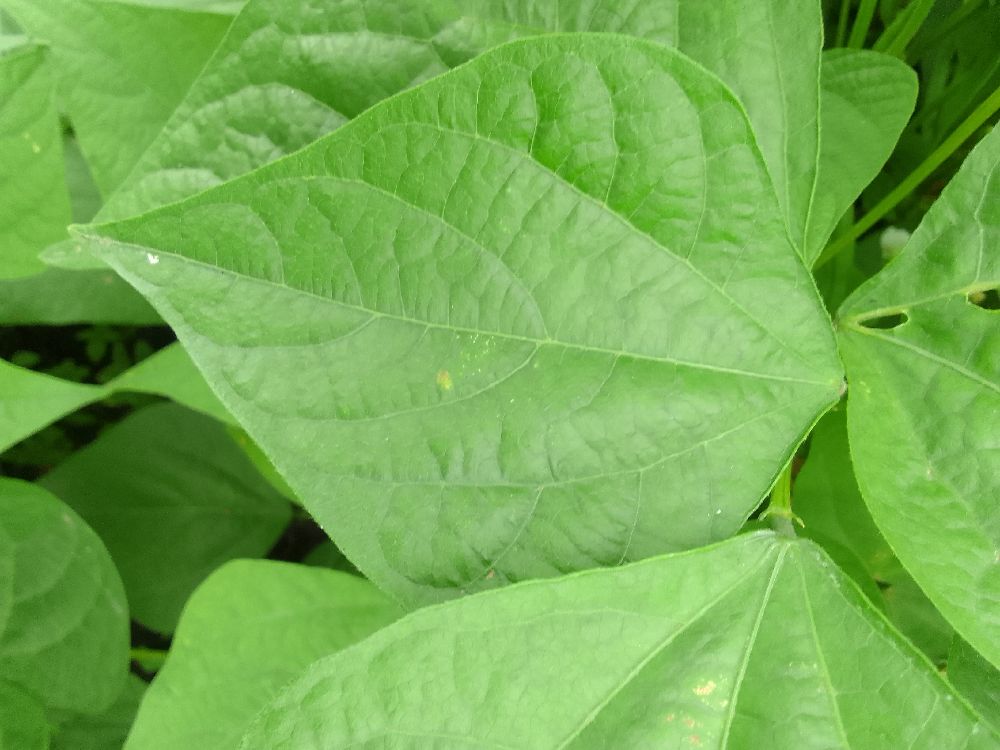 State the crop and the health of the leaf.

common bean, healthy
